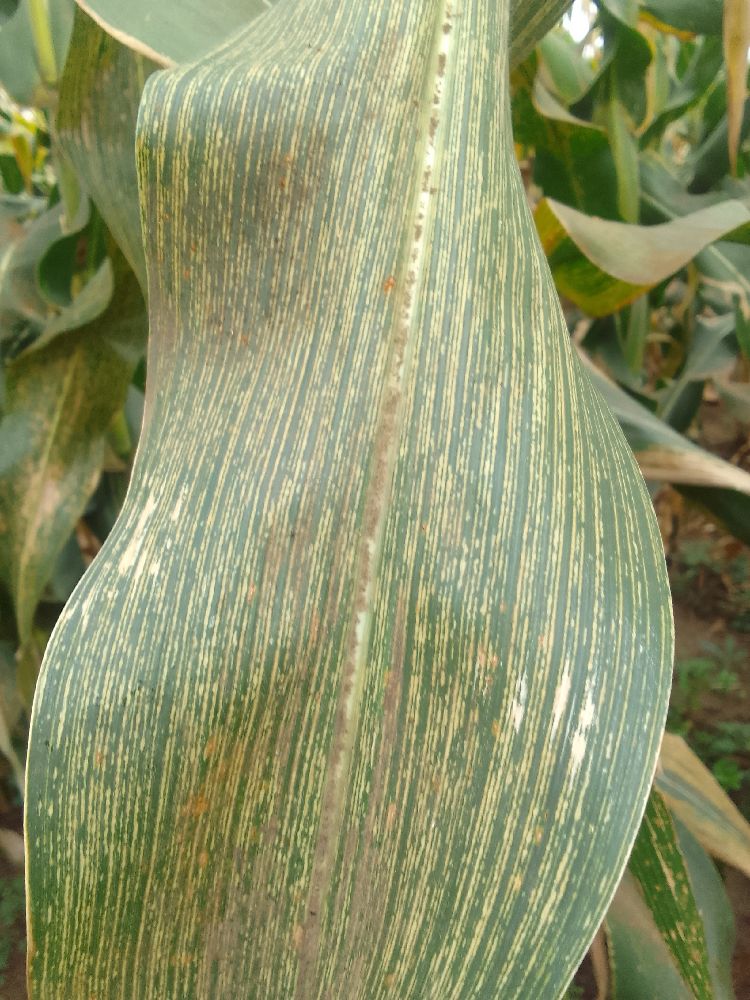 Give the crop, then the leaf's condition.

maize, maize streak virus
